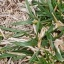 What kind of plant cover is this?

grass
